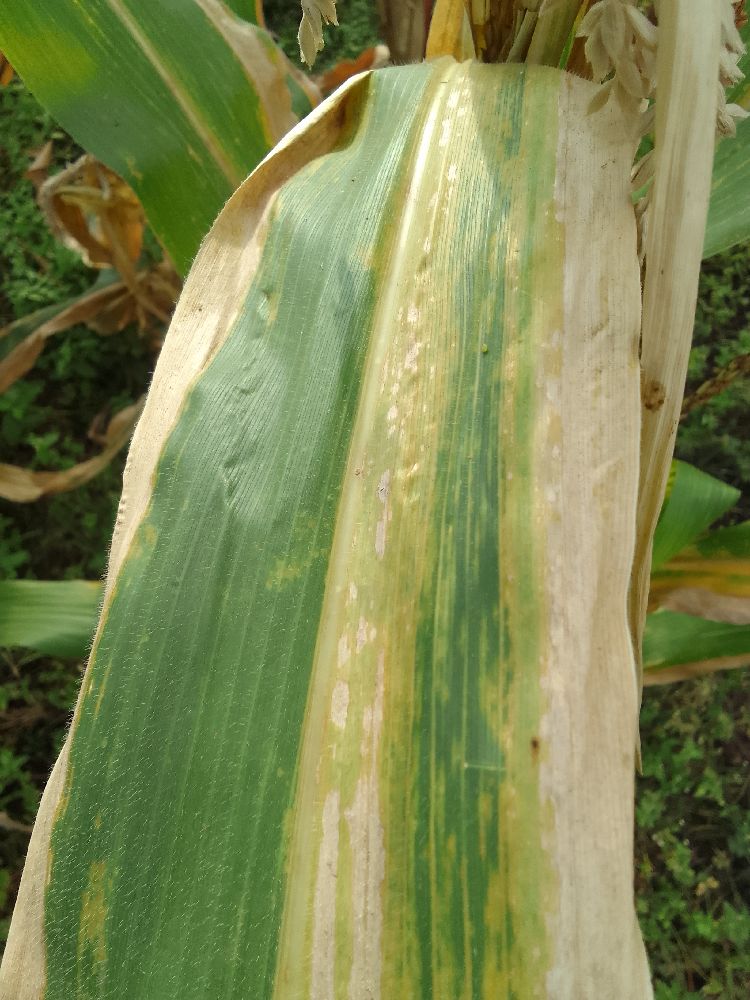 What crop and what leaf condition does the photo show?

maize, maize lethal necrosis
